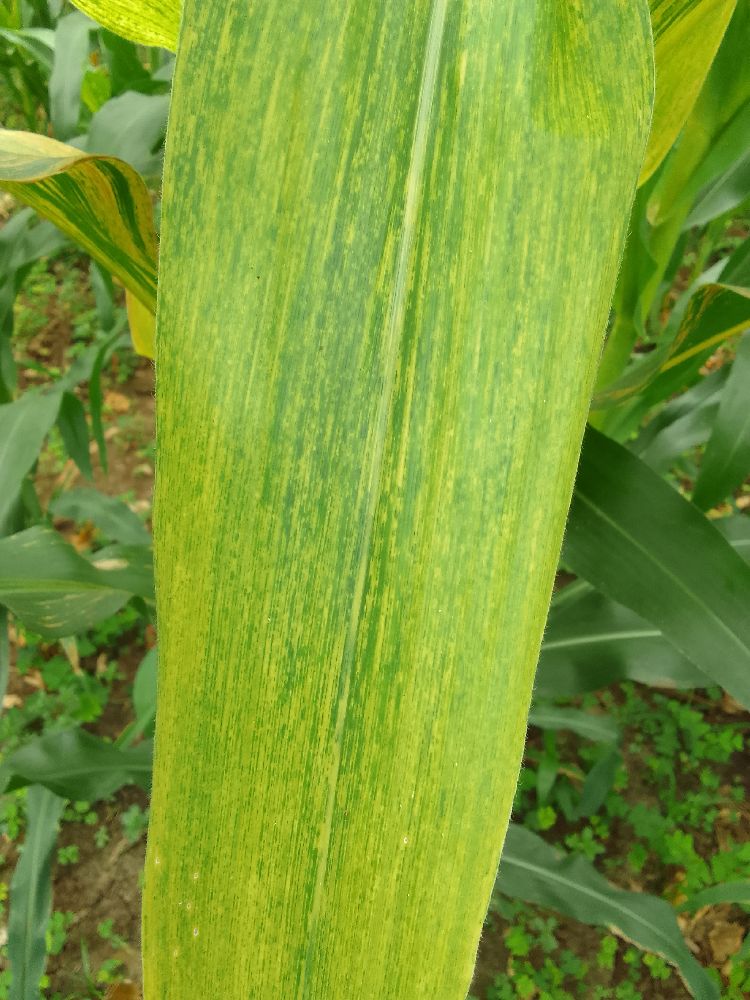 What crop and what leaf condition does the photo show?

maize, maize lethal necrosis
